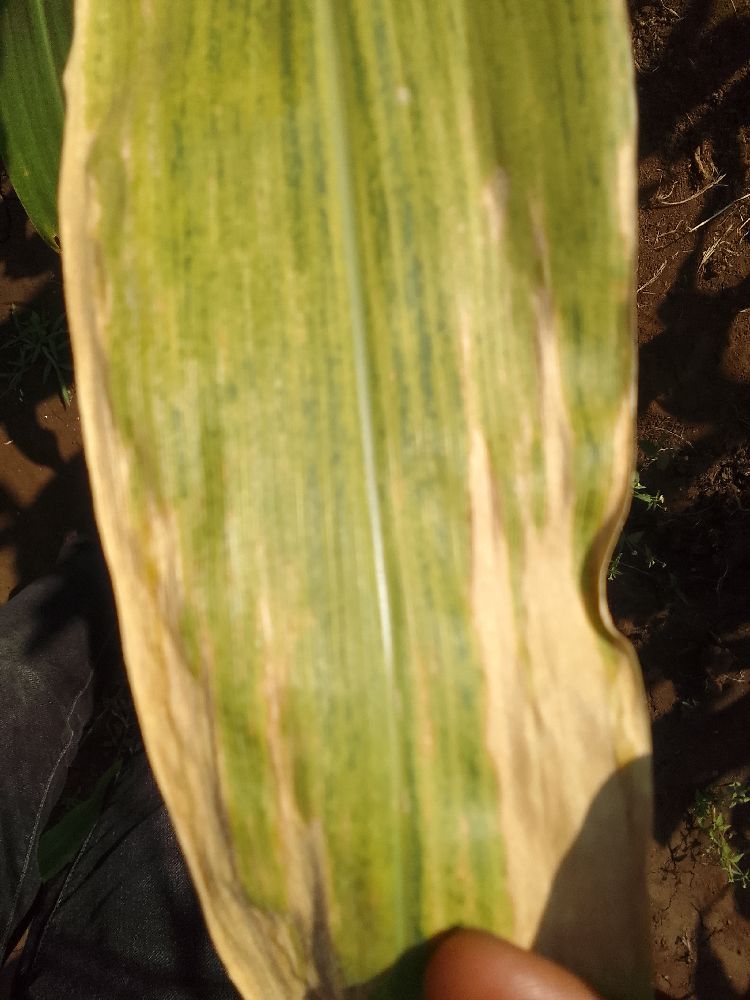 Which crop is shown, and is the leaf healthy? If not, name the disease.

maize, maize lethal necrosis
